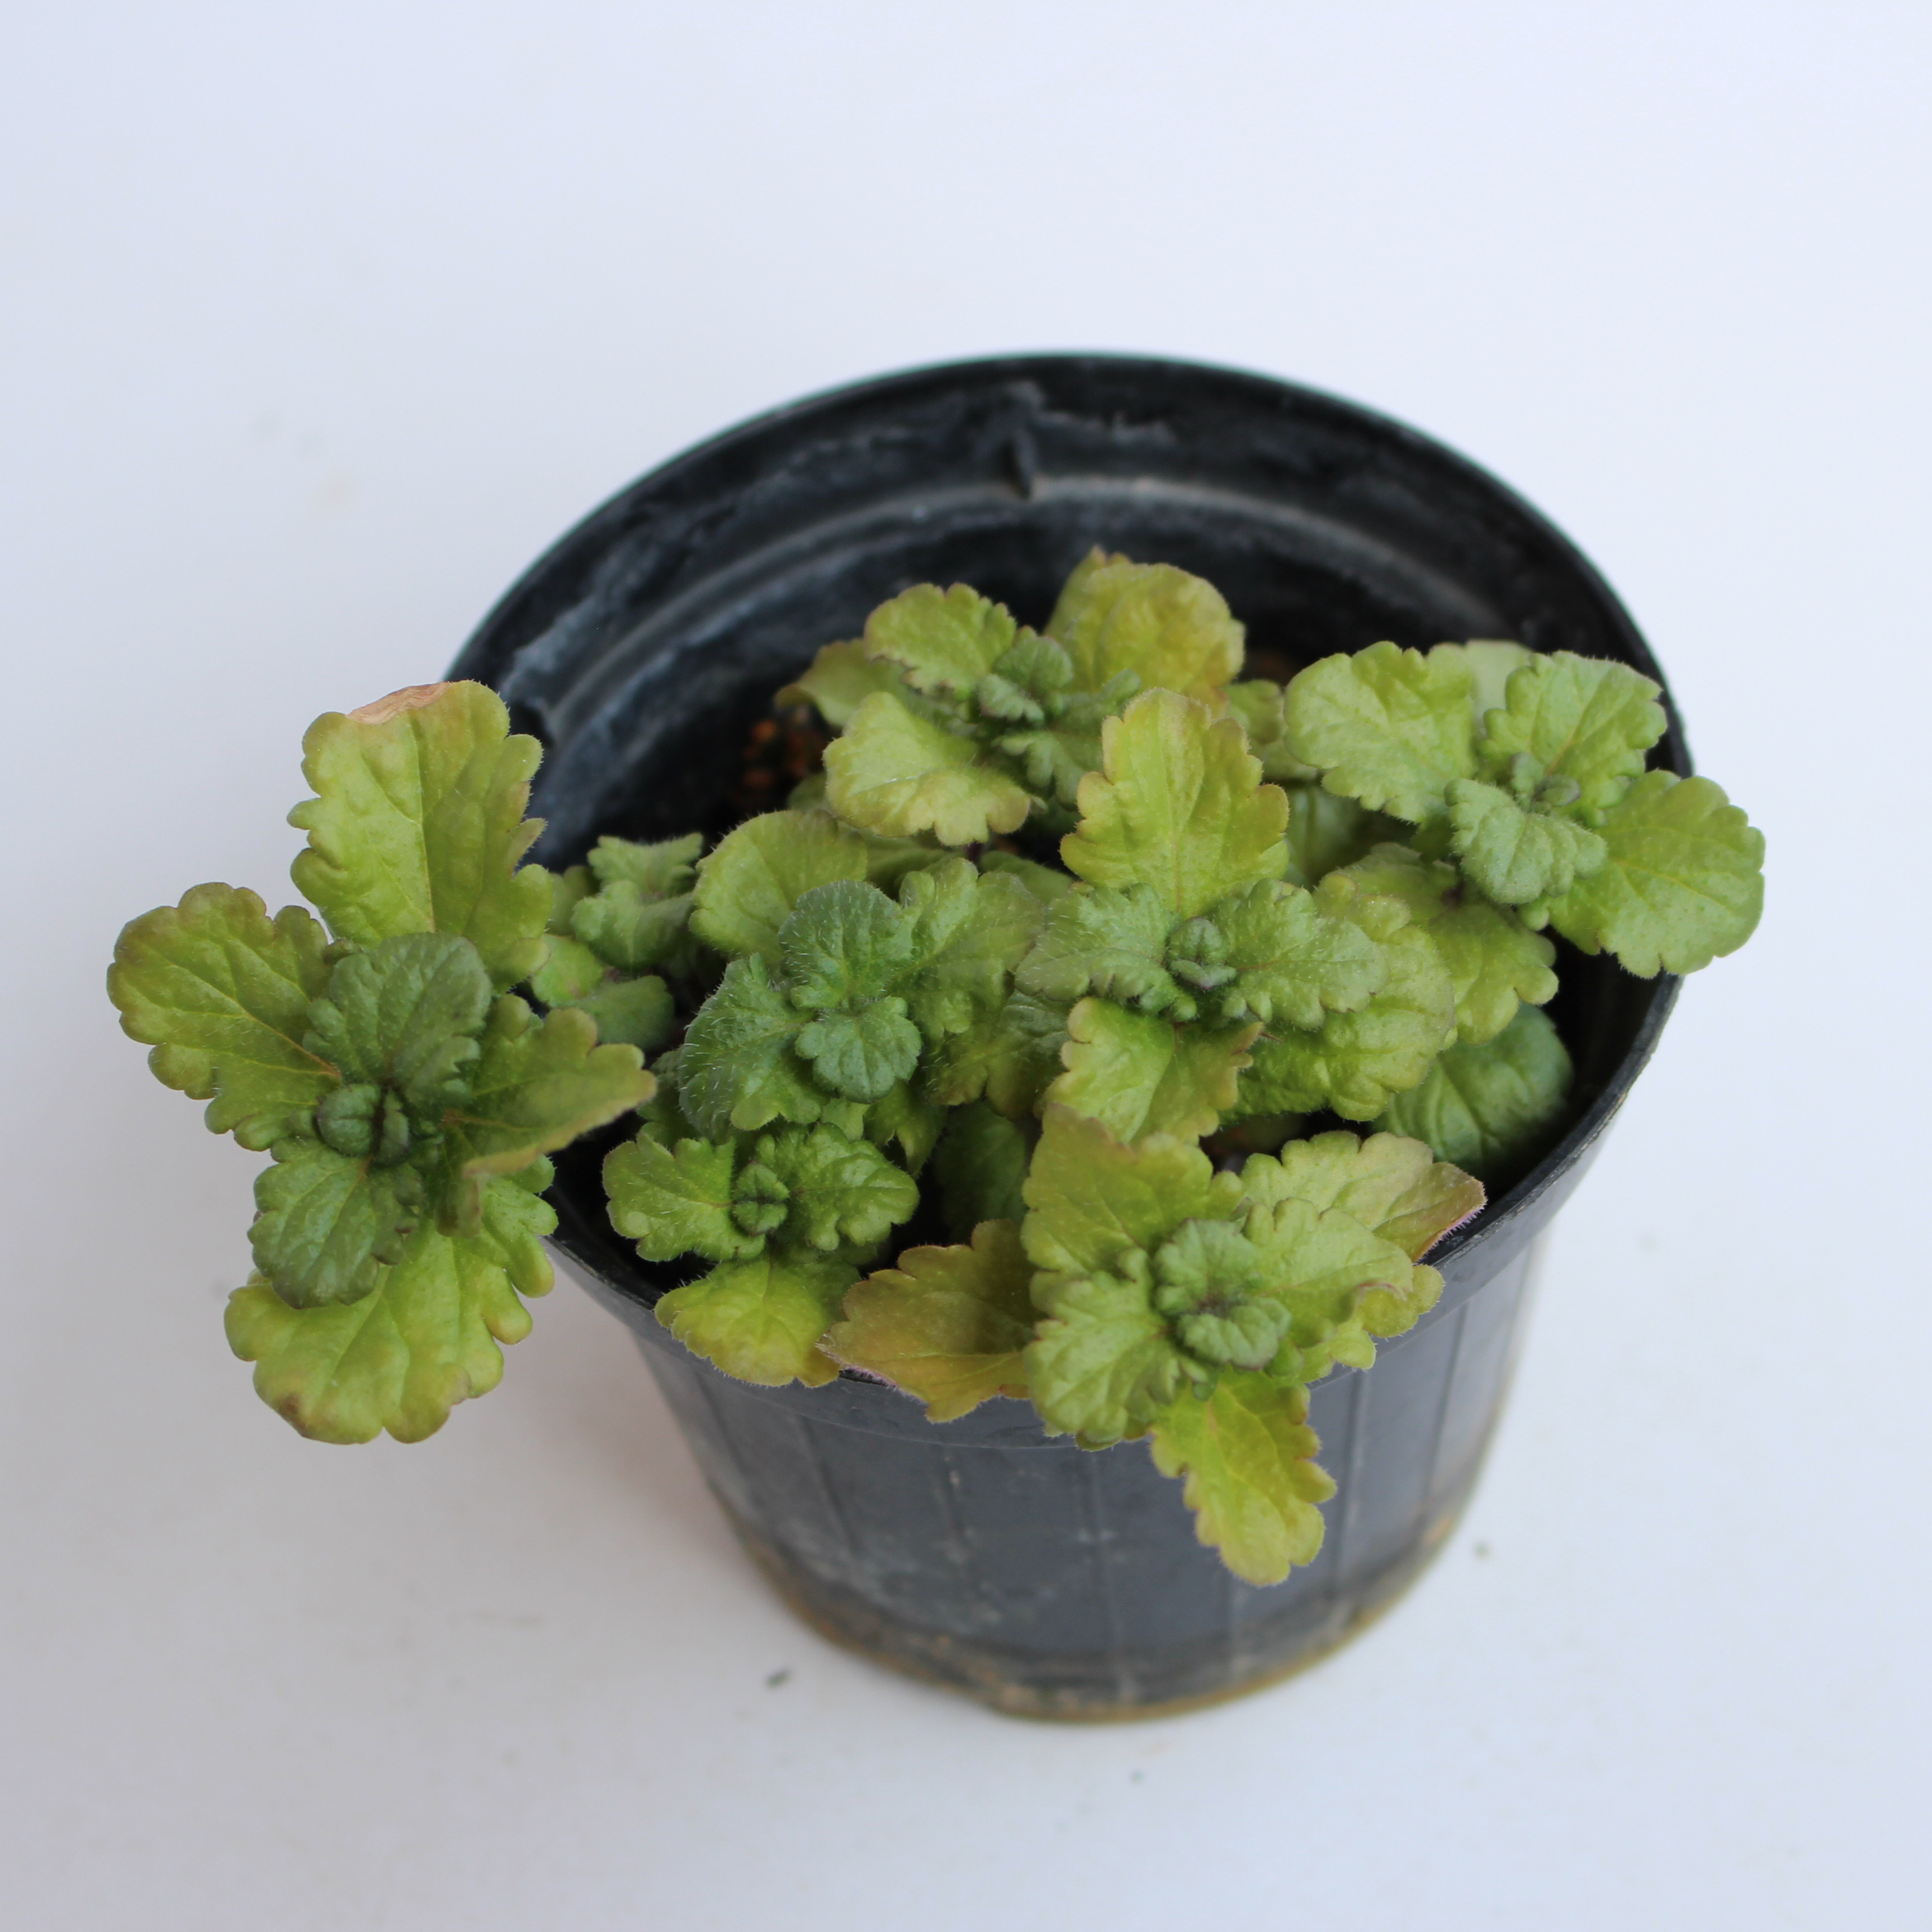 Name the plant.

Veronica persica
